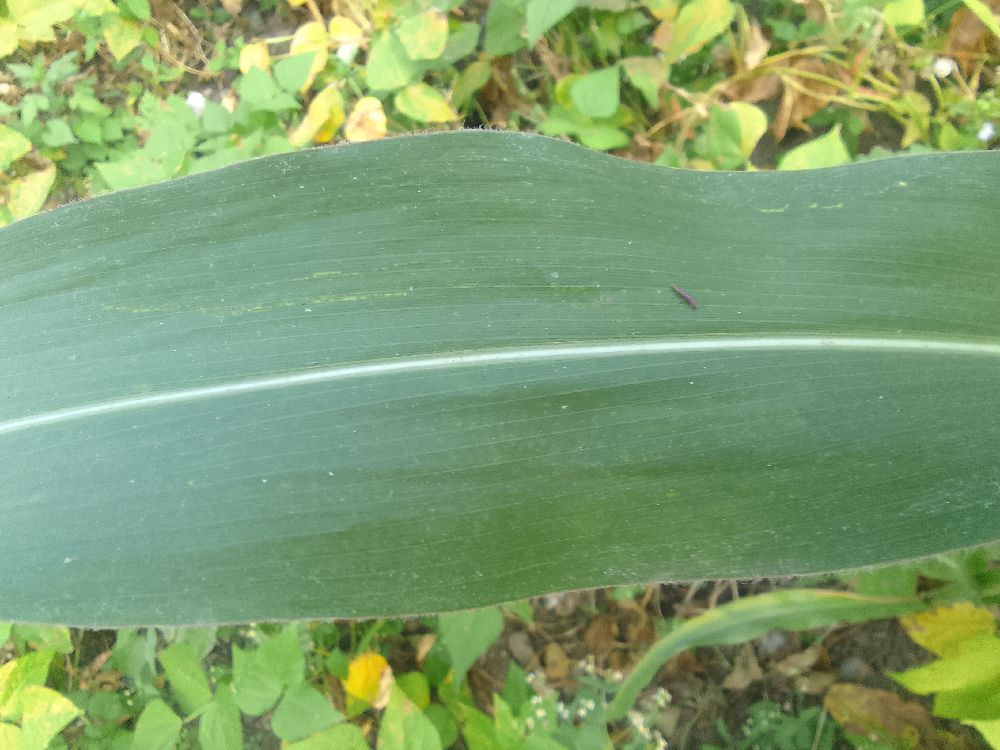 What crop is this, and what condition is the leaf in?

maize, healthy
